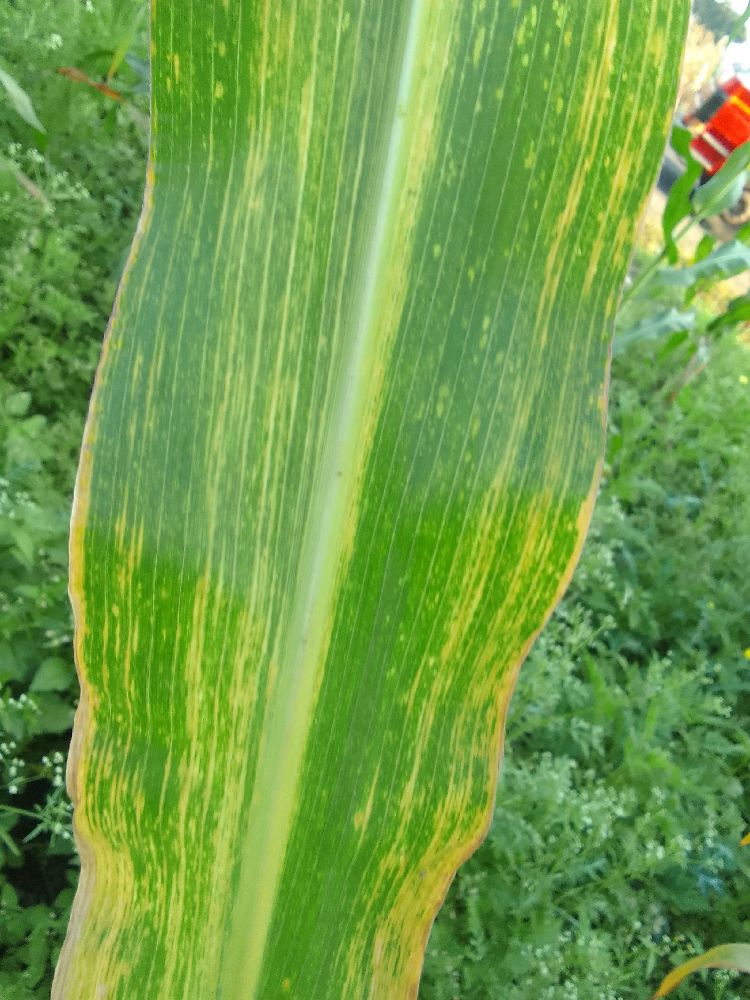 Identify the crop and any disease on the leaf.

maize, maize lethal necrosis
